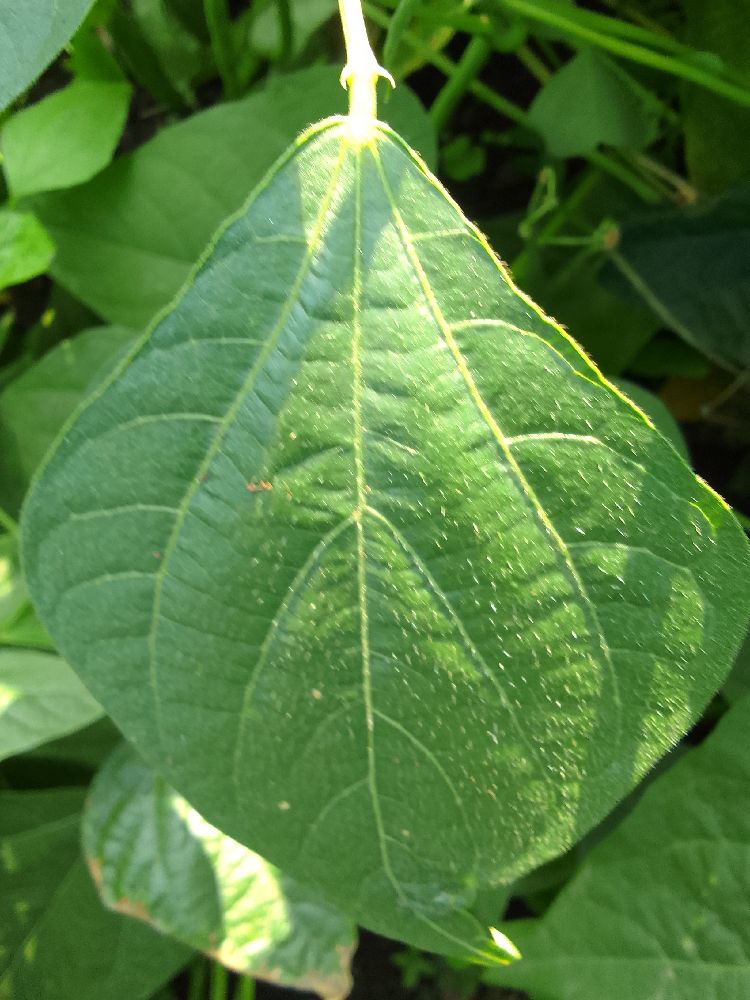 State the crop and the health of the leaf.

common bean, healthy
